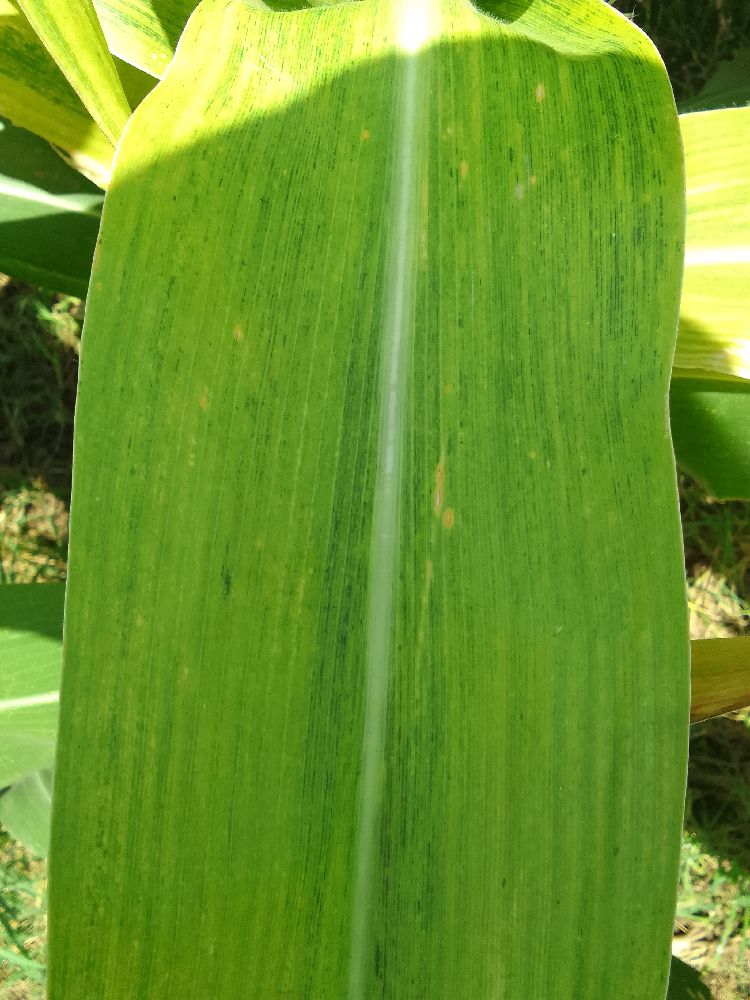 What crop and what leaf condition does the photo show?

maize, maize lethal necrosis
